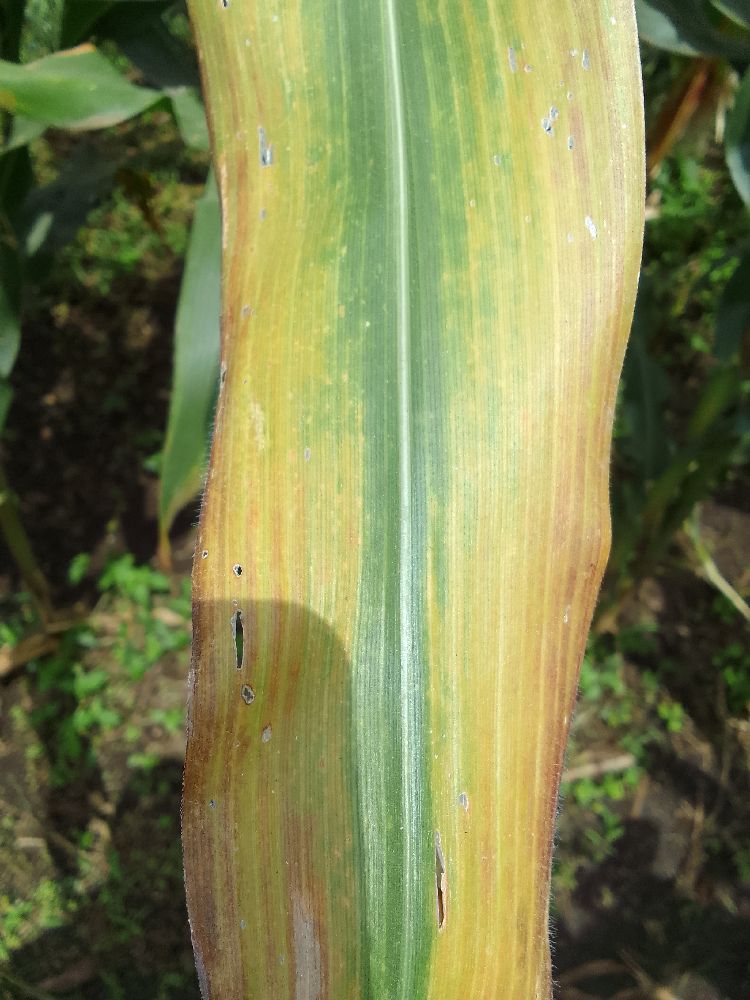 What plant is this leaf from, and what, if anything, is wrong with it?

maize, maize lethal necrosis
